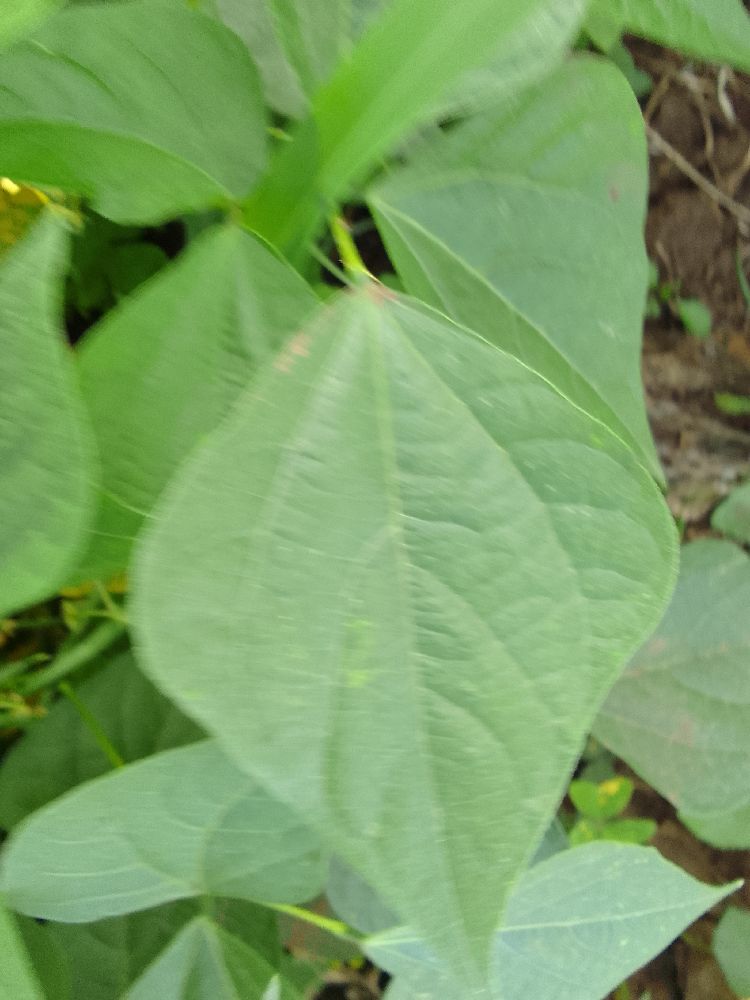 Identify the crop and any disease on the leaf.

common bean, healthy
